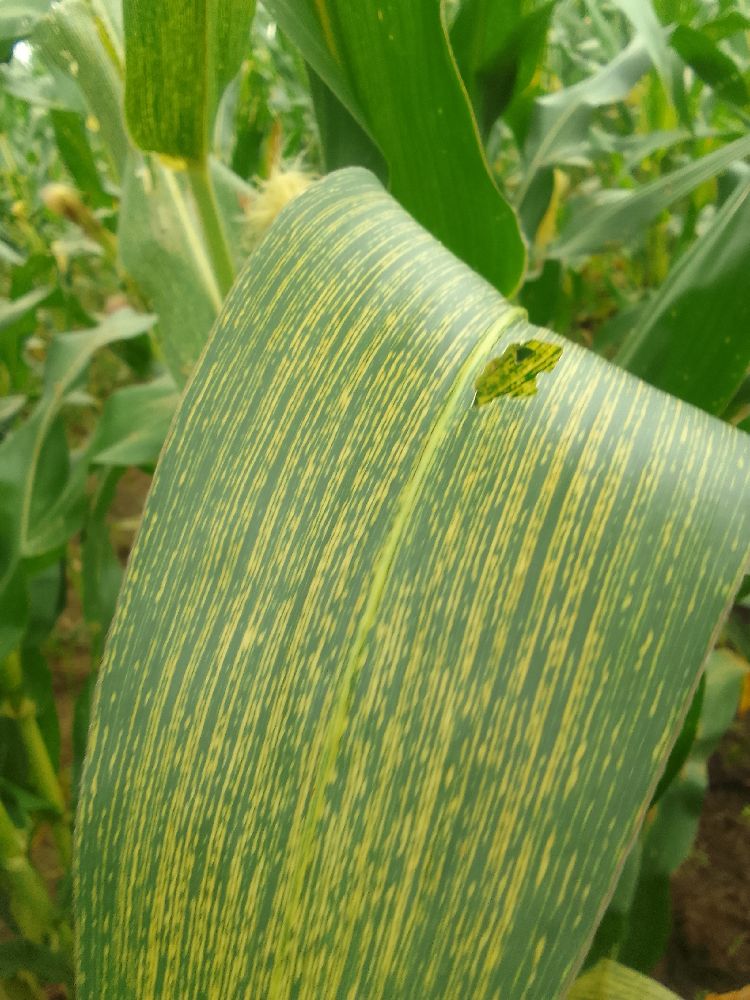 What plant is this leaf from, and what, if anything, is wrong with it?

maize, maize streak virus
